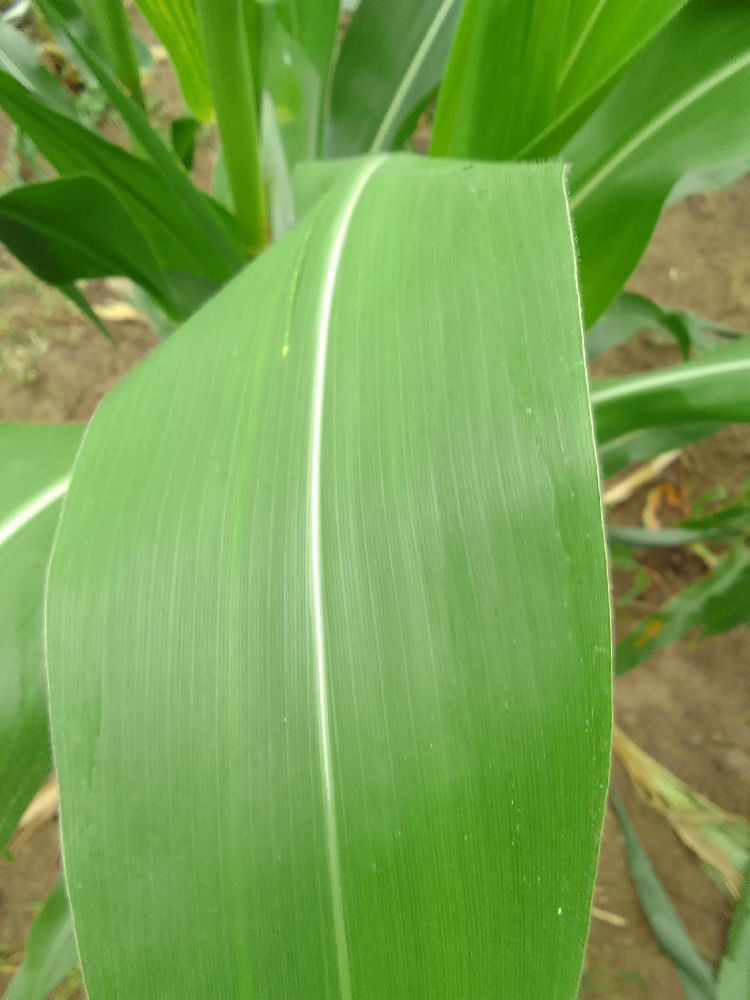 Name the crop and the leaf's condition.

maize, healthy
